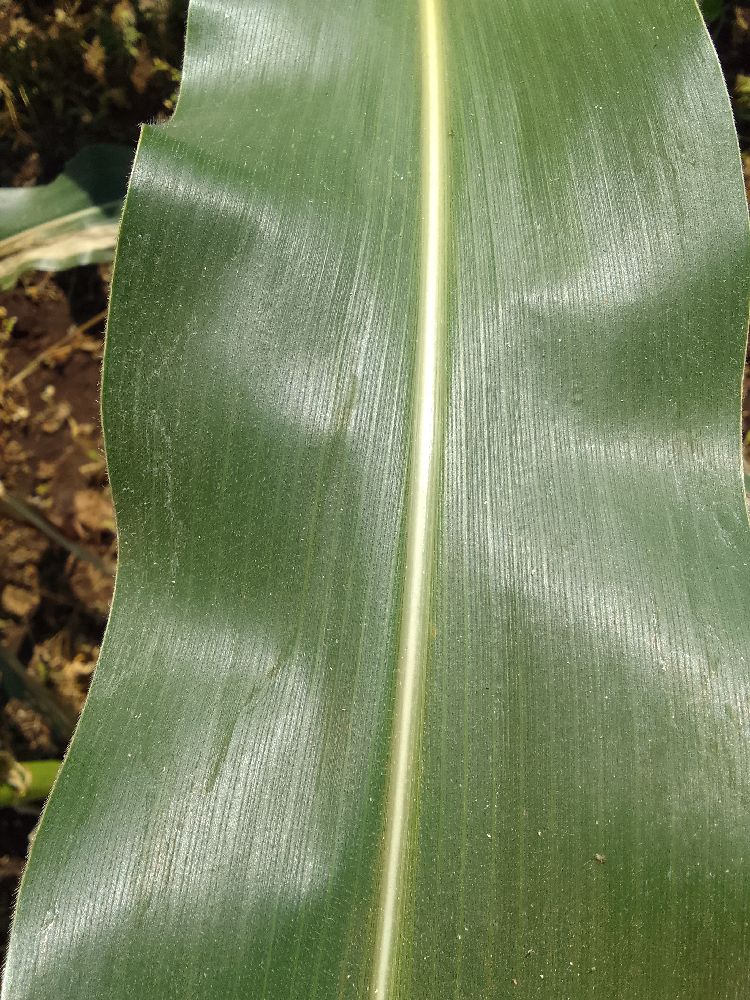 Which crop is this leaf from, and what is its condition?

maize, healthy
